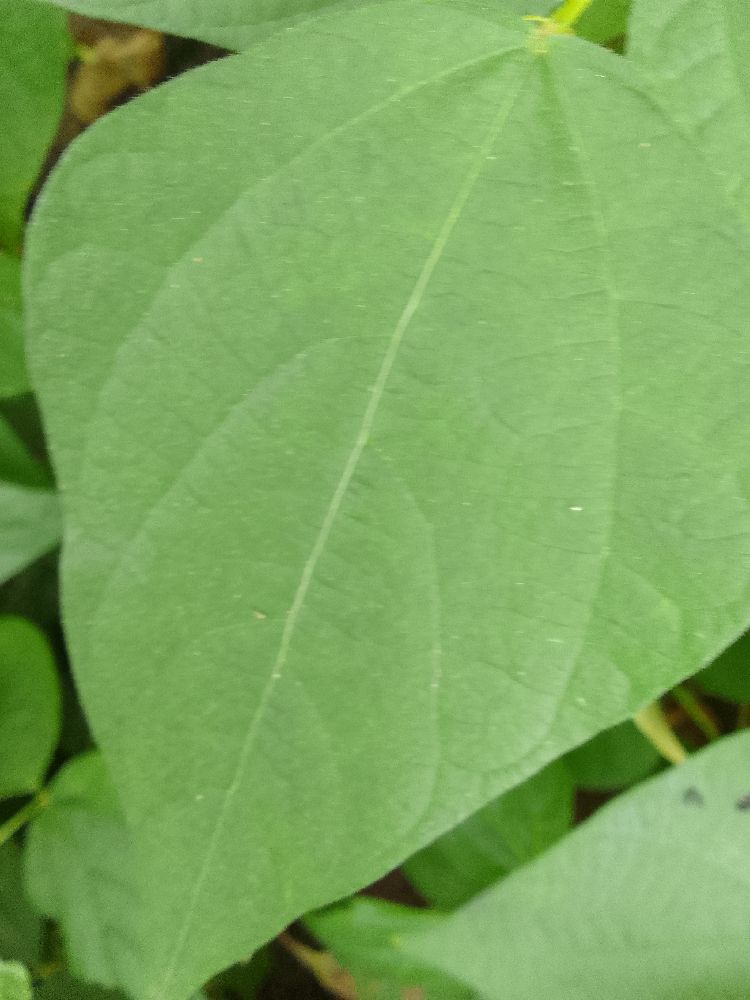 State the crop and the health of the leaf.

common bean, healthy
